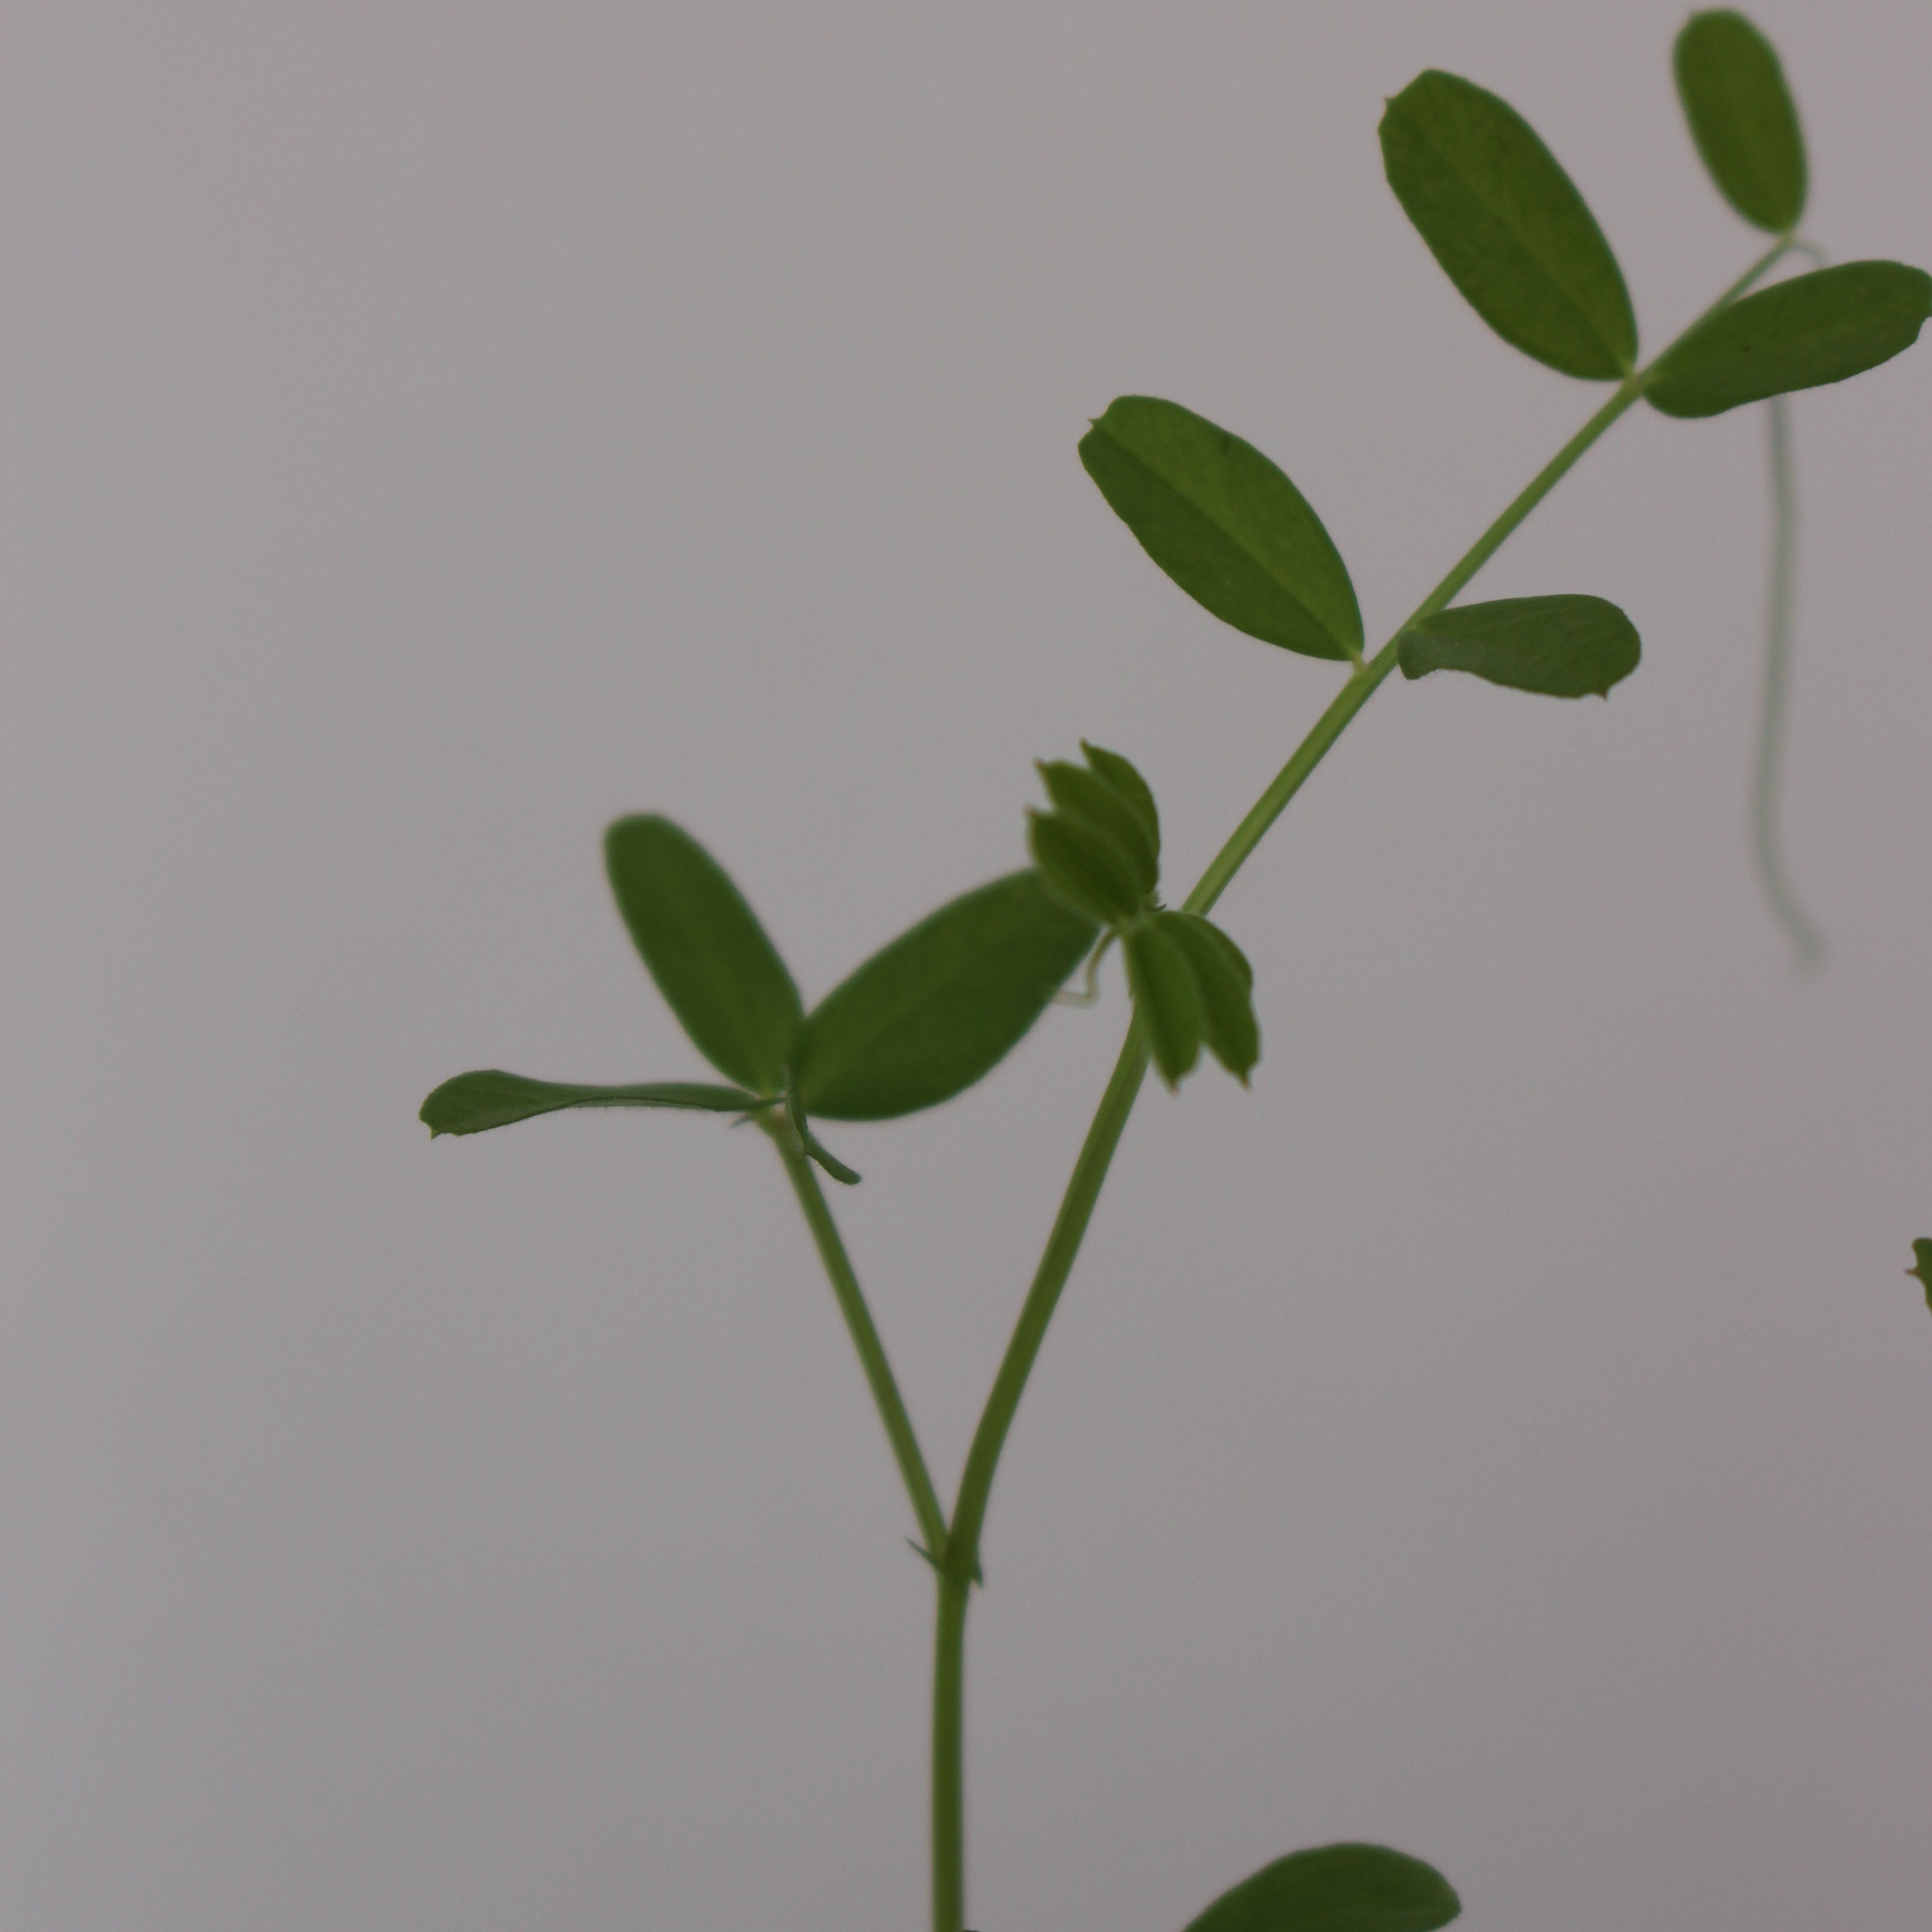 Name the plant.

Vicia sativa
